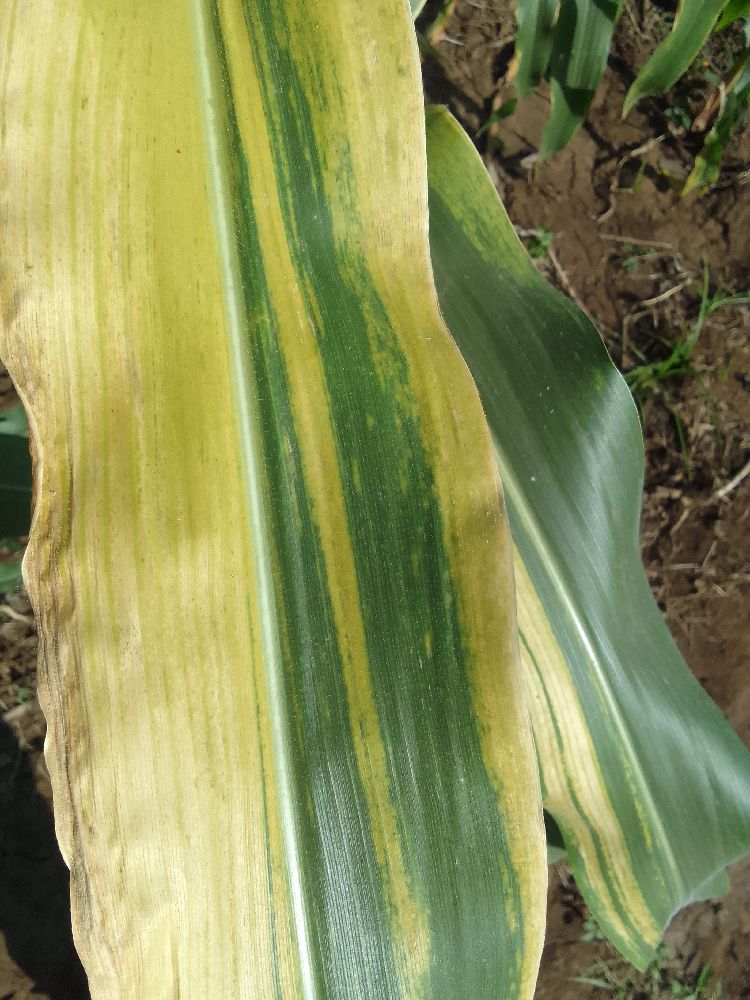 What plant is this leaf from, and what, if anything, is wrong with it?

maize, maize lethal necrosis
